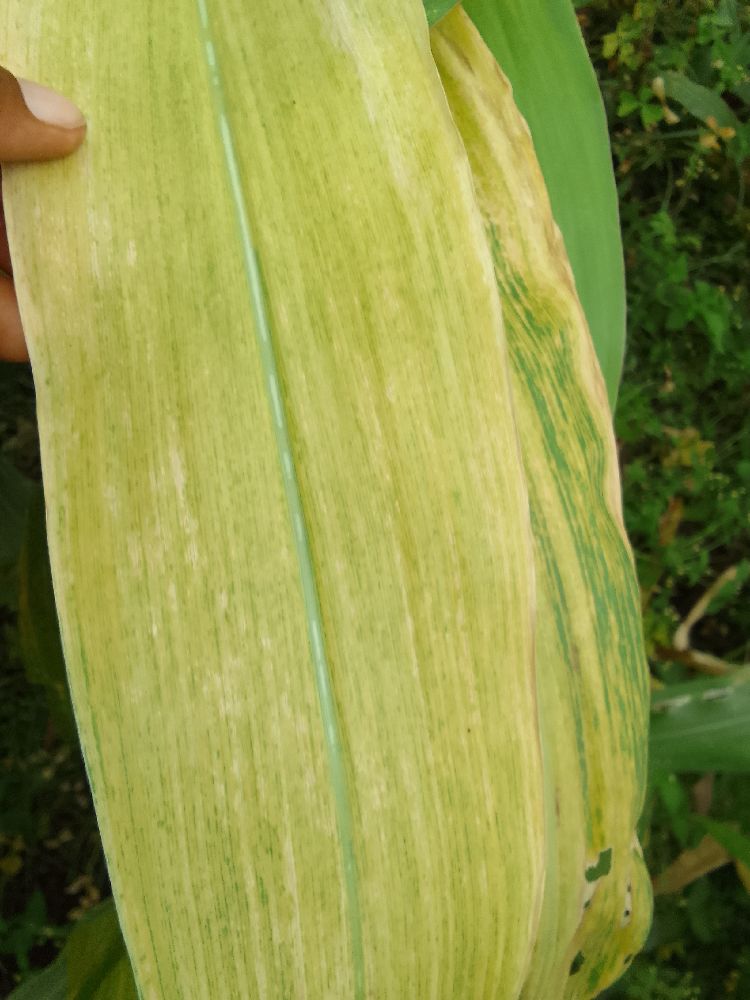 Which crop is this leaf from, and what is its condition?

maize, maize lethal necrosis
